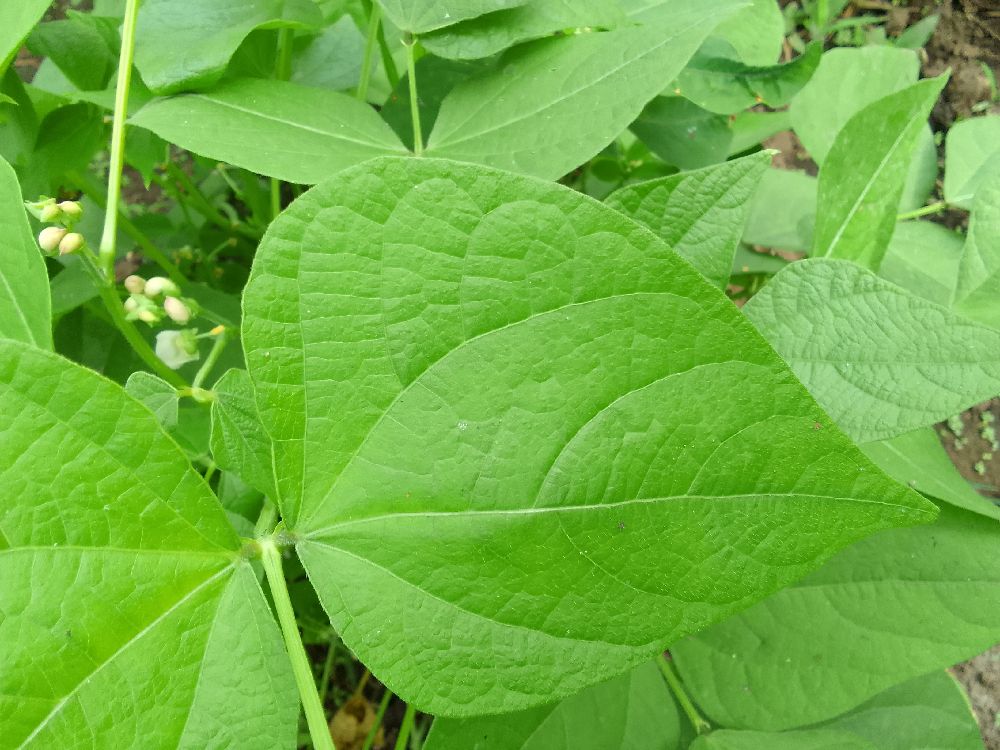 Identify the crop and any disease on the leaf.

common bean, healthy
